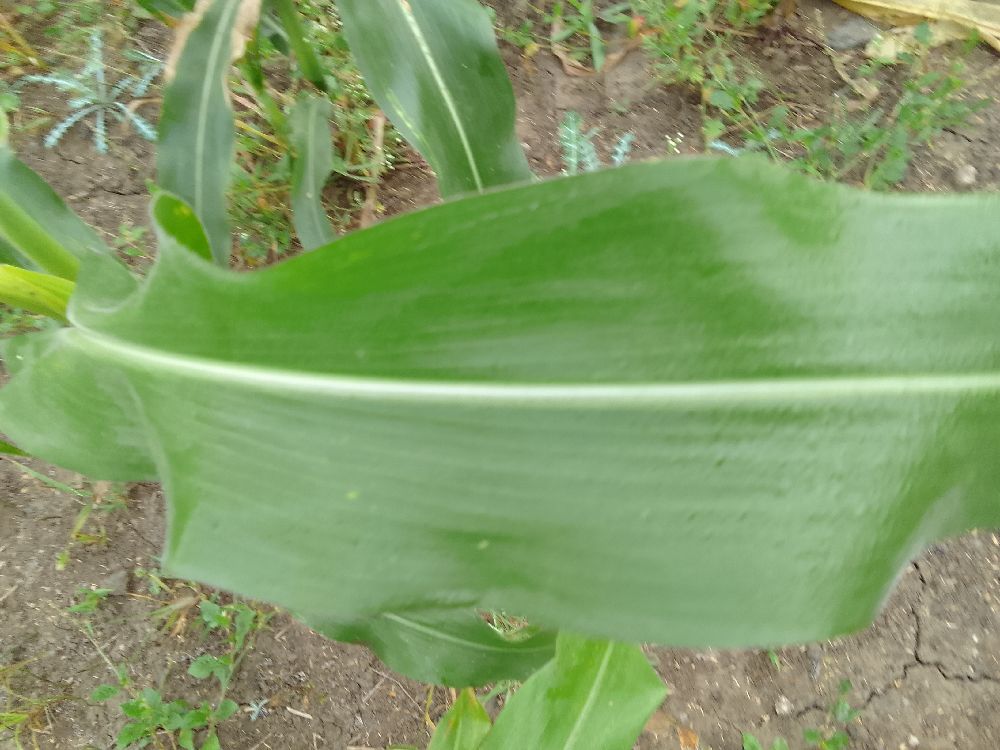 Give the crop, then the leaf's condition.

maize, healthy
